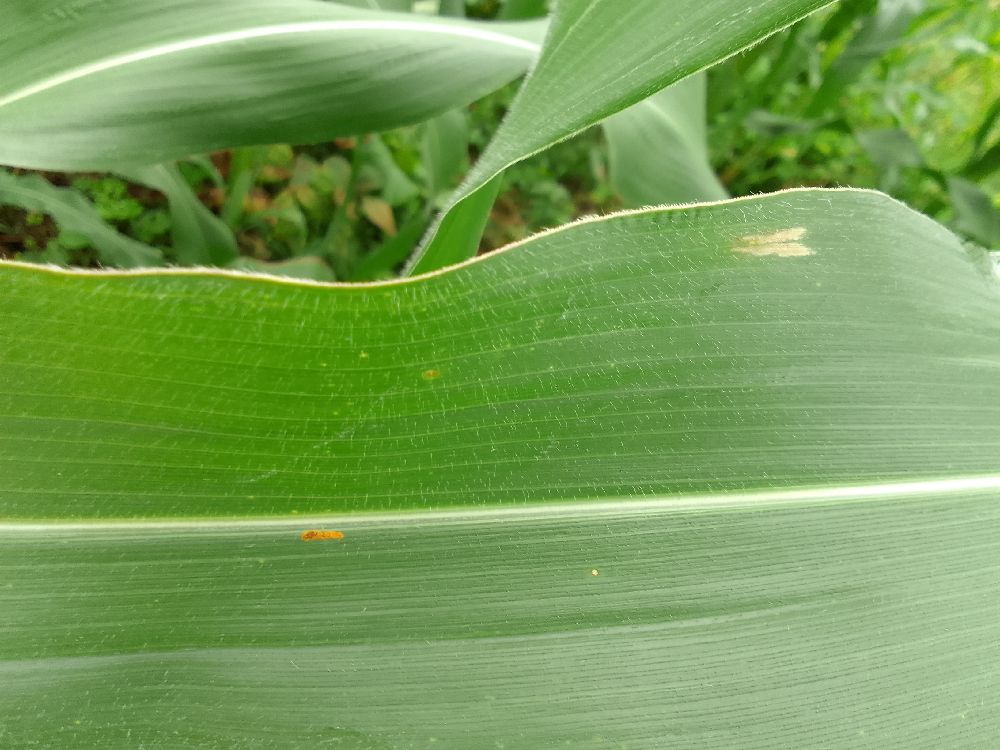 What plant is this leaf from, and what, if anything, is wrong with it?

maize, healthy
